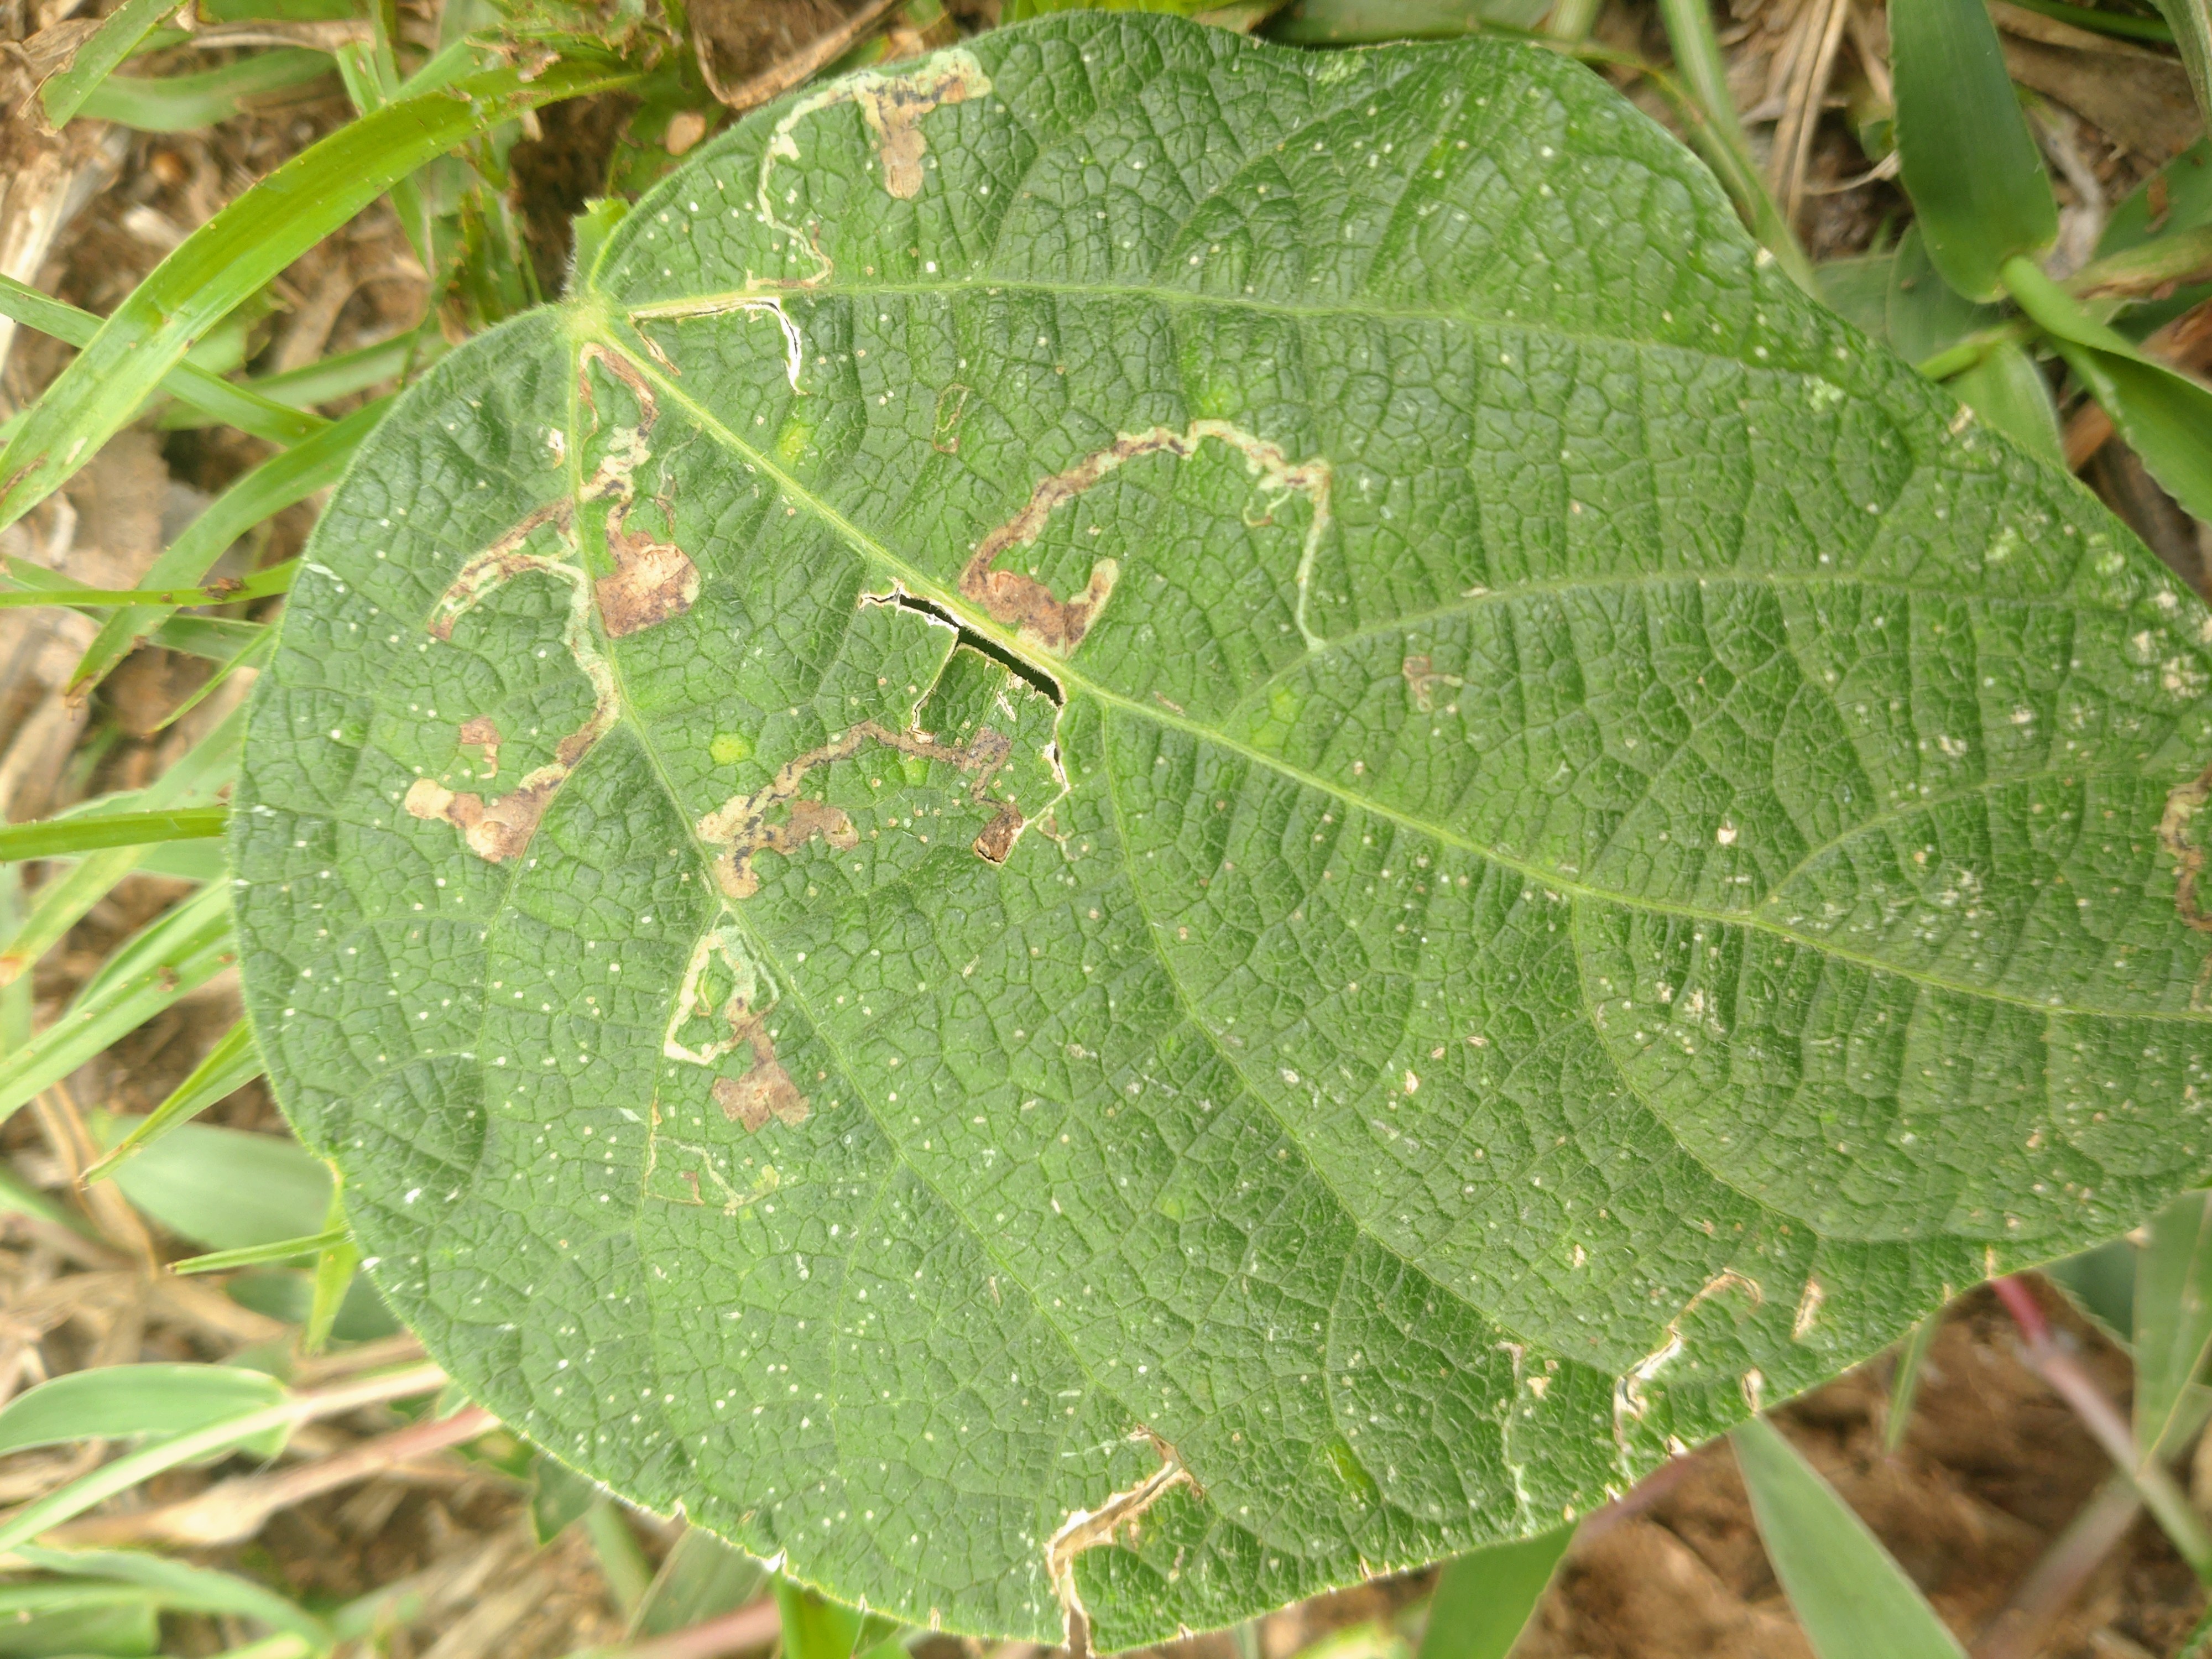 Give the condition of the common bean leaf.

anthracnose
